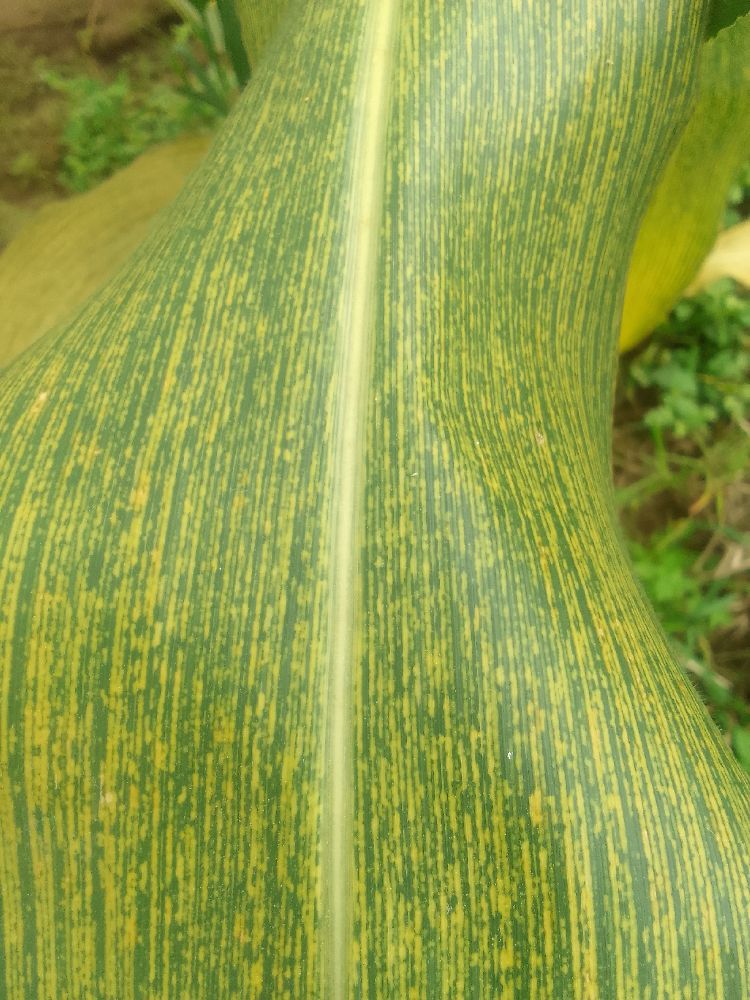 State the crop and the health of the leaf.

maize, maize streak virus
